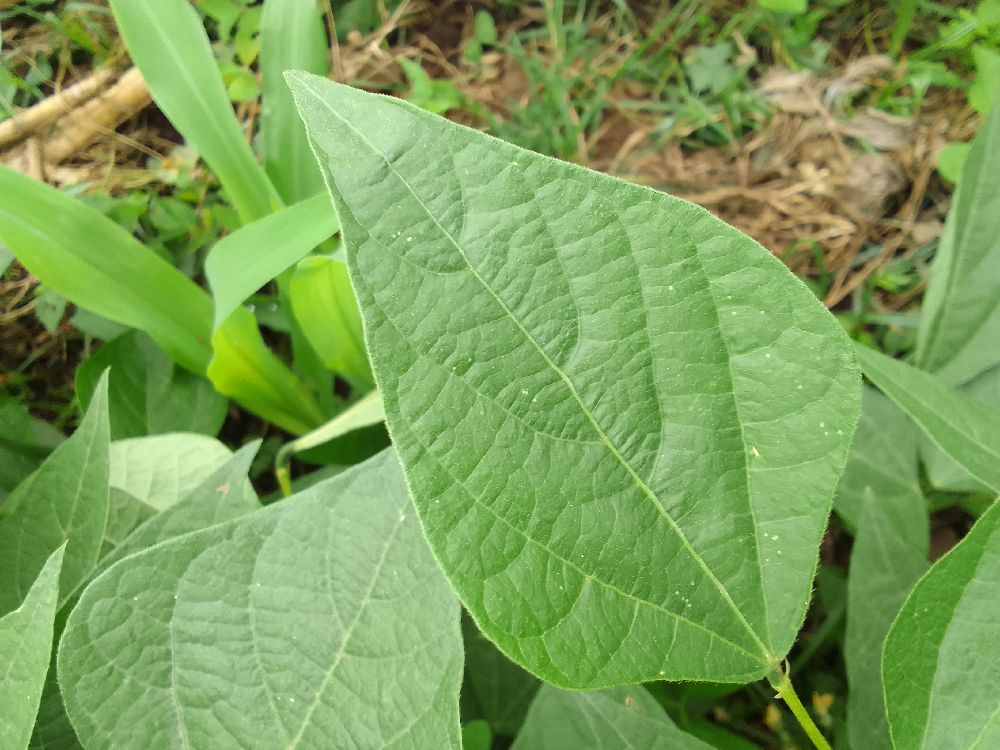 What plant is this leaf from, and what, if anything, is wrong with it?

common bean, healthy
